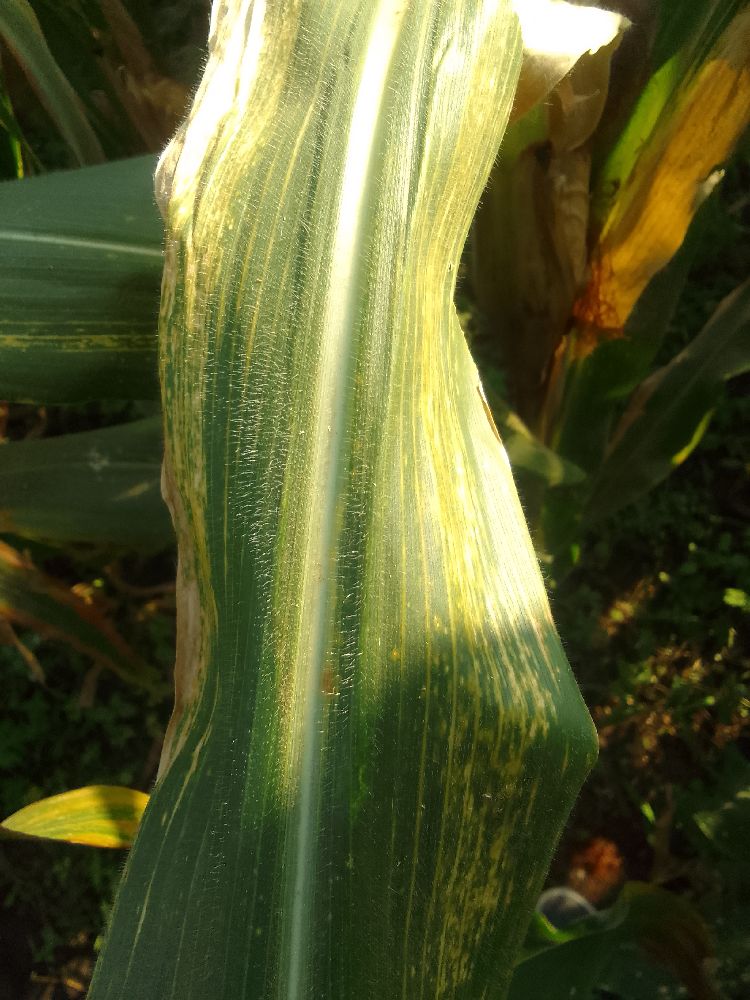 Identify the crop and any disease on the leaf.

maize, maize lethal necrosis
